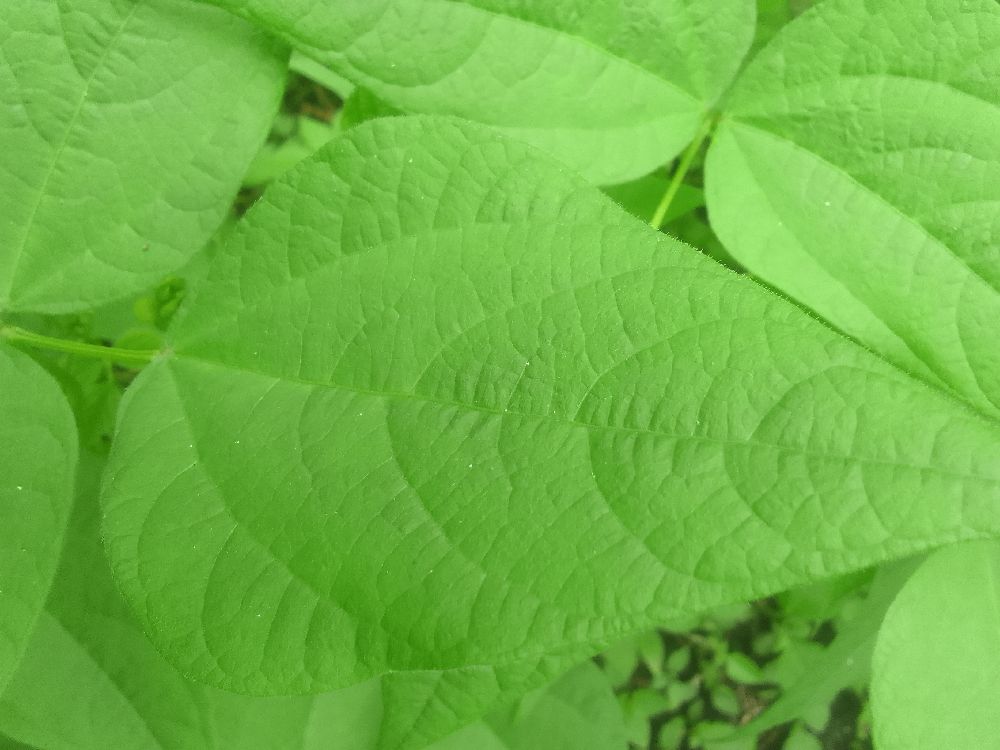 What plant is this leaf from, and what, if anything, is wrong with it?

common bean, healthy
